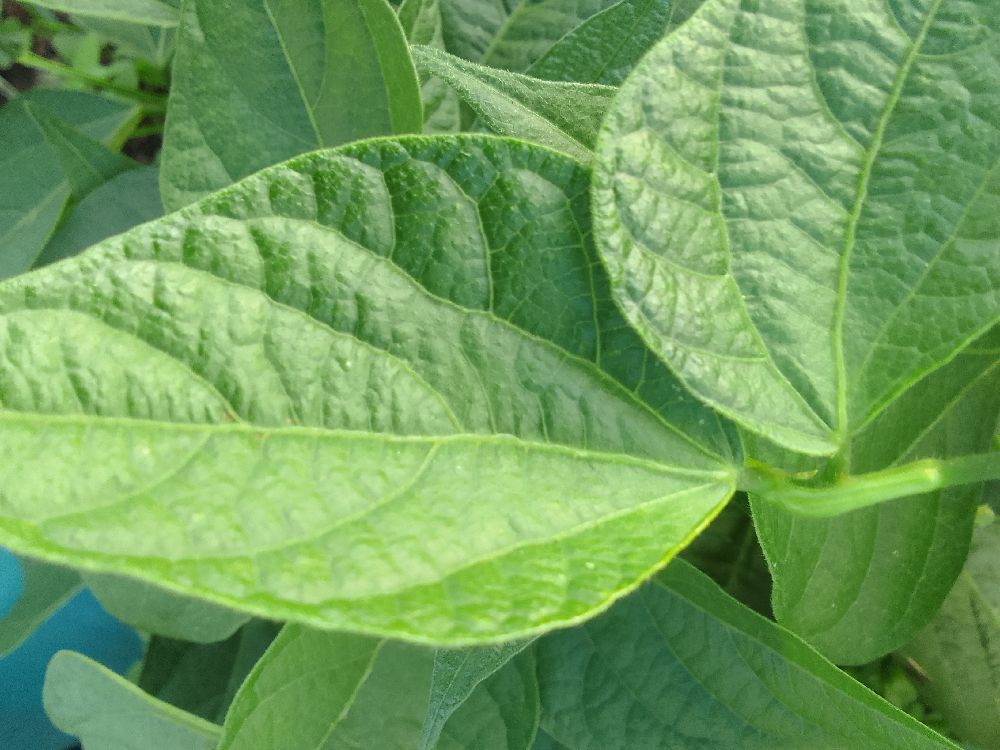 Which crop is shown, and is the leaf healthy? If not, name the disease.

common bean, healthy
